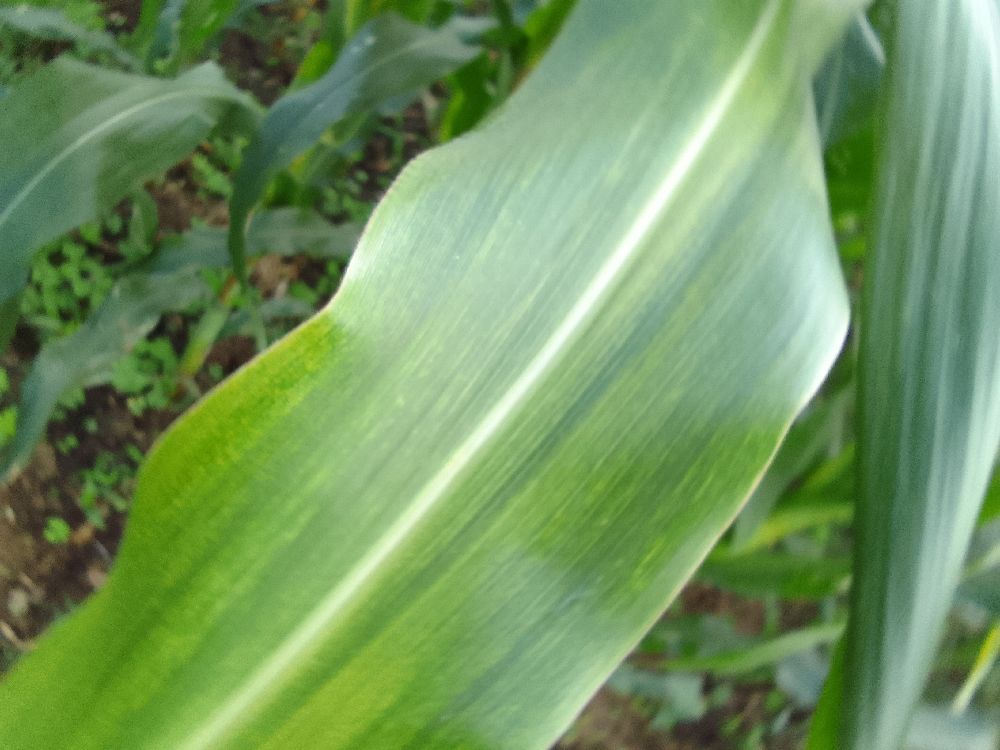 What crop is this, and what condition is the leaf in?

maize, maize lethal necrosis
